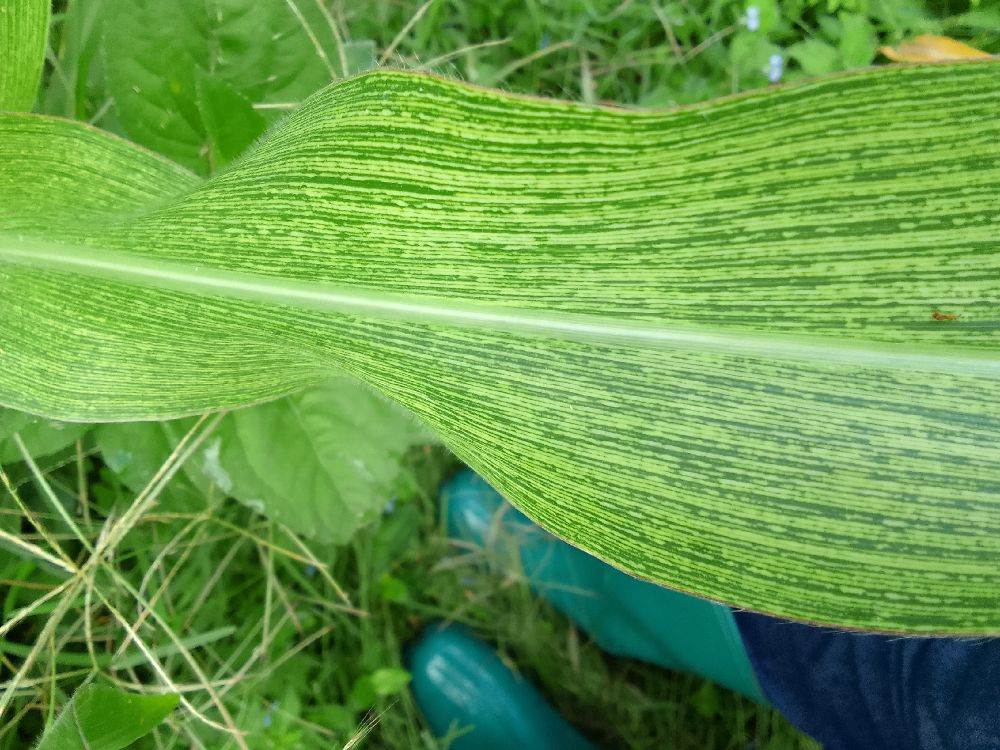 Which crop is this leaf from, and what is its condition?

maize, maize streak virus
